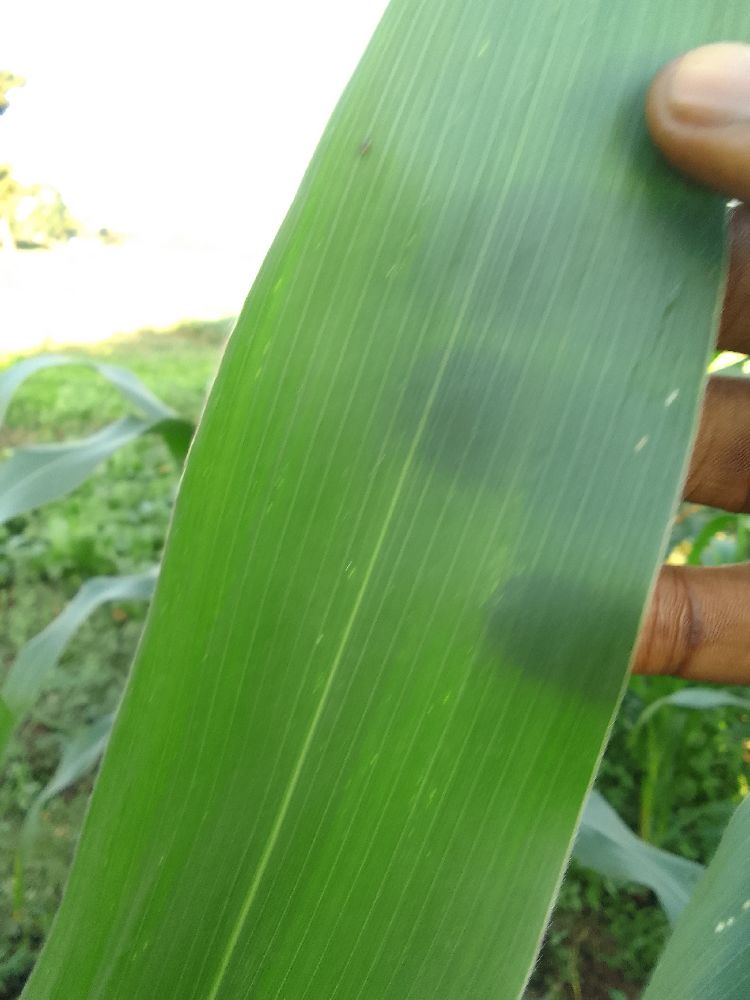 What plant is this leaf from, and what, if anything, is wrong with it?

maize, healthy
